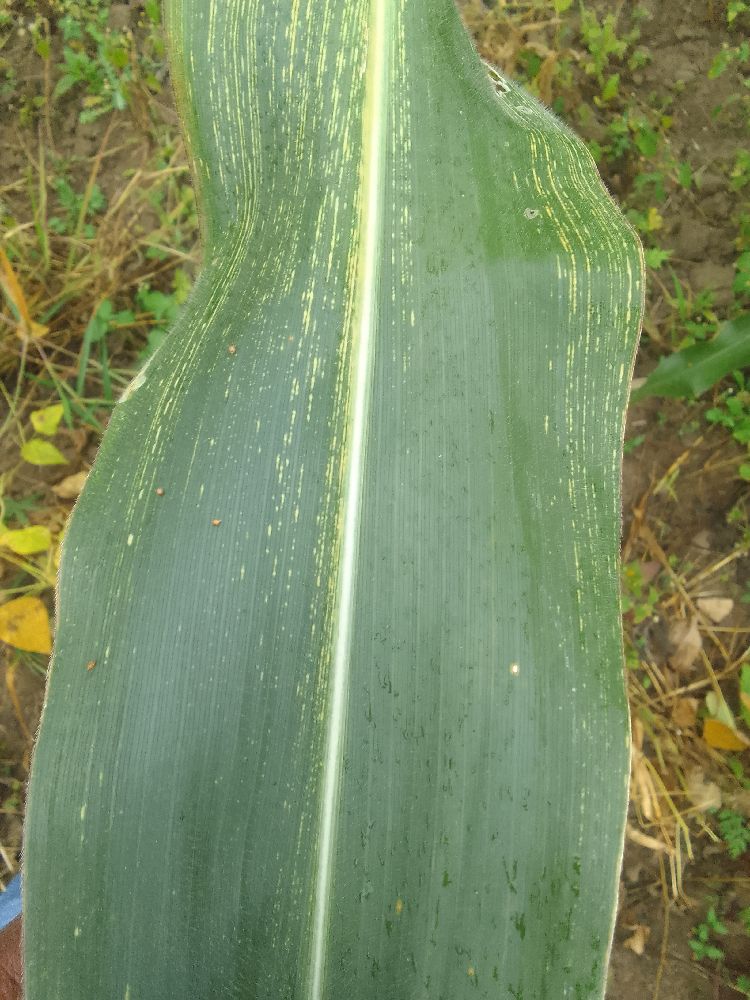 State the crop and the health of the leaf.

maize, maize streak virus
